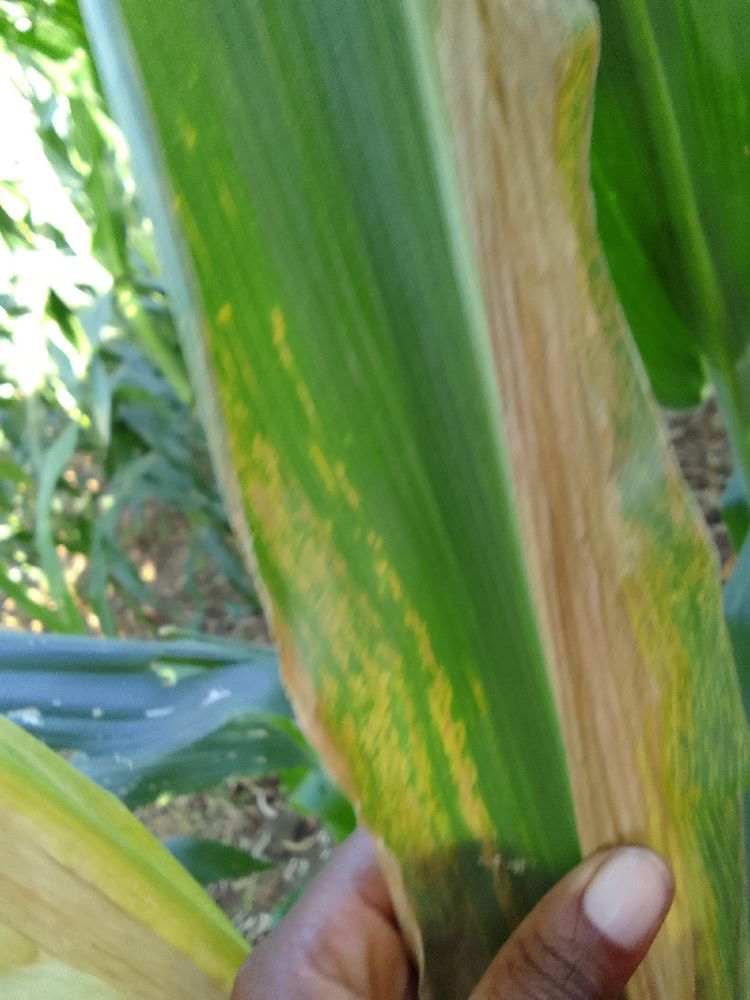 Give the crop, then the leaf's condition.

maize, maize lethal necrosis
